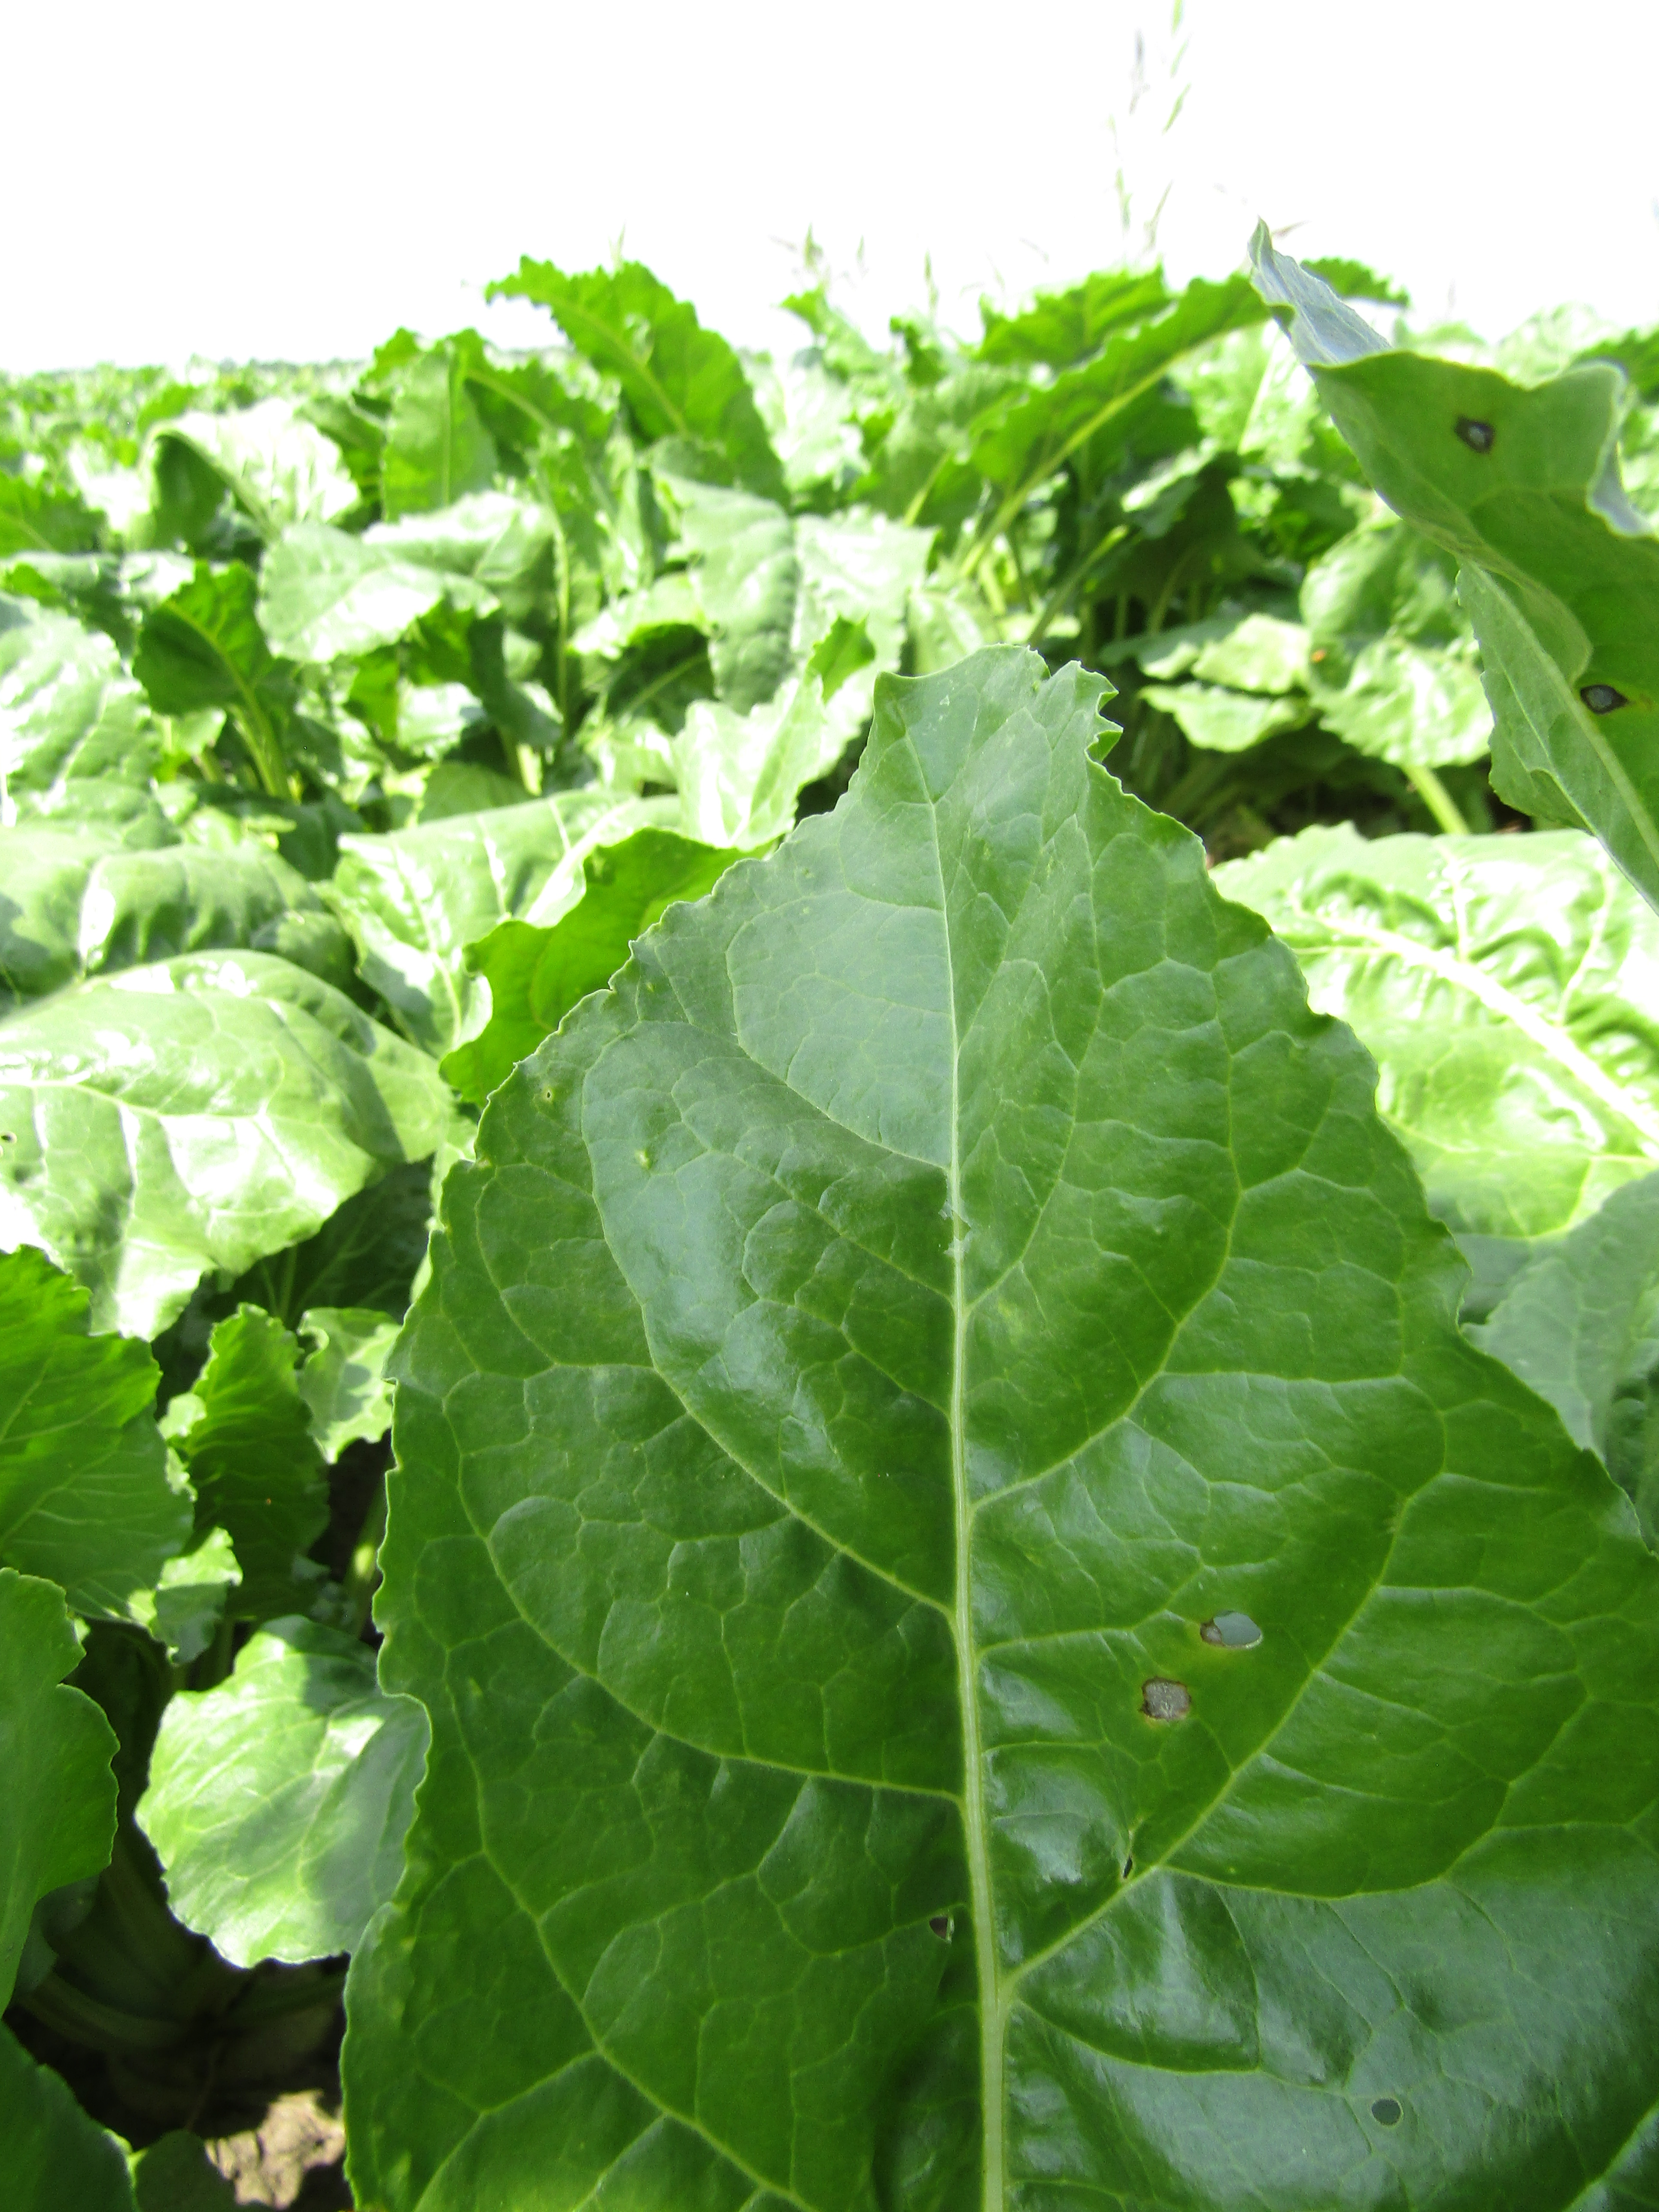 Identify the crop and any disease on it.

beet, cercospora
